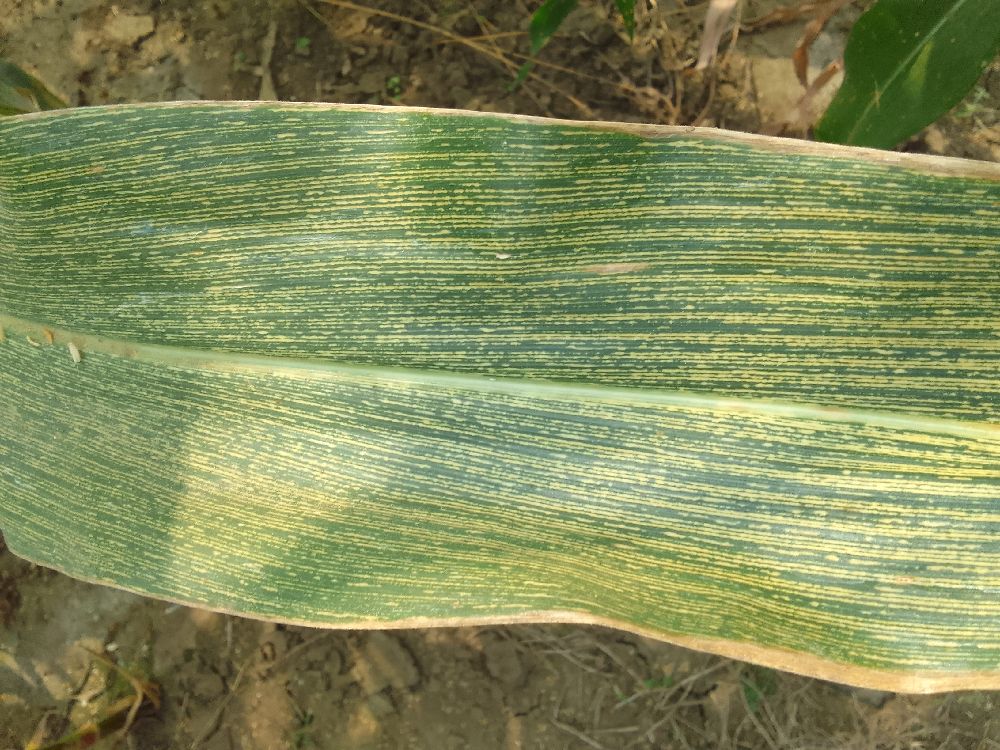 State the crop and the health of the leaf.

maize, maize streak virus
